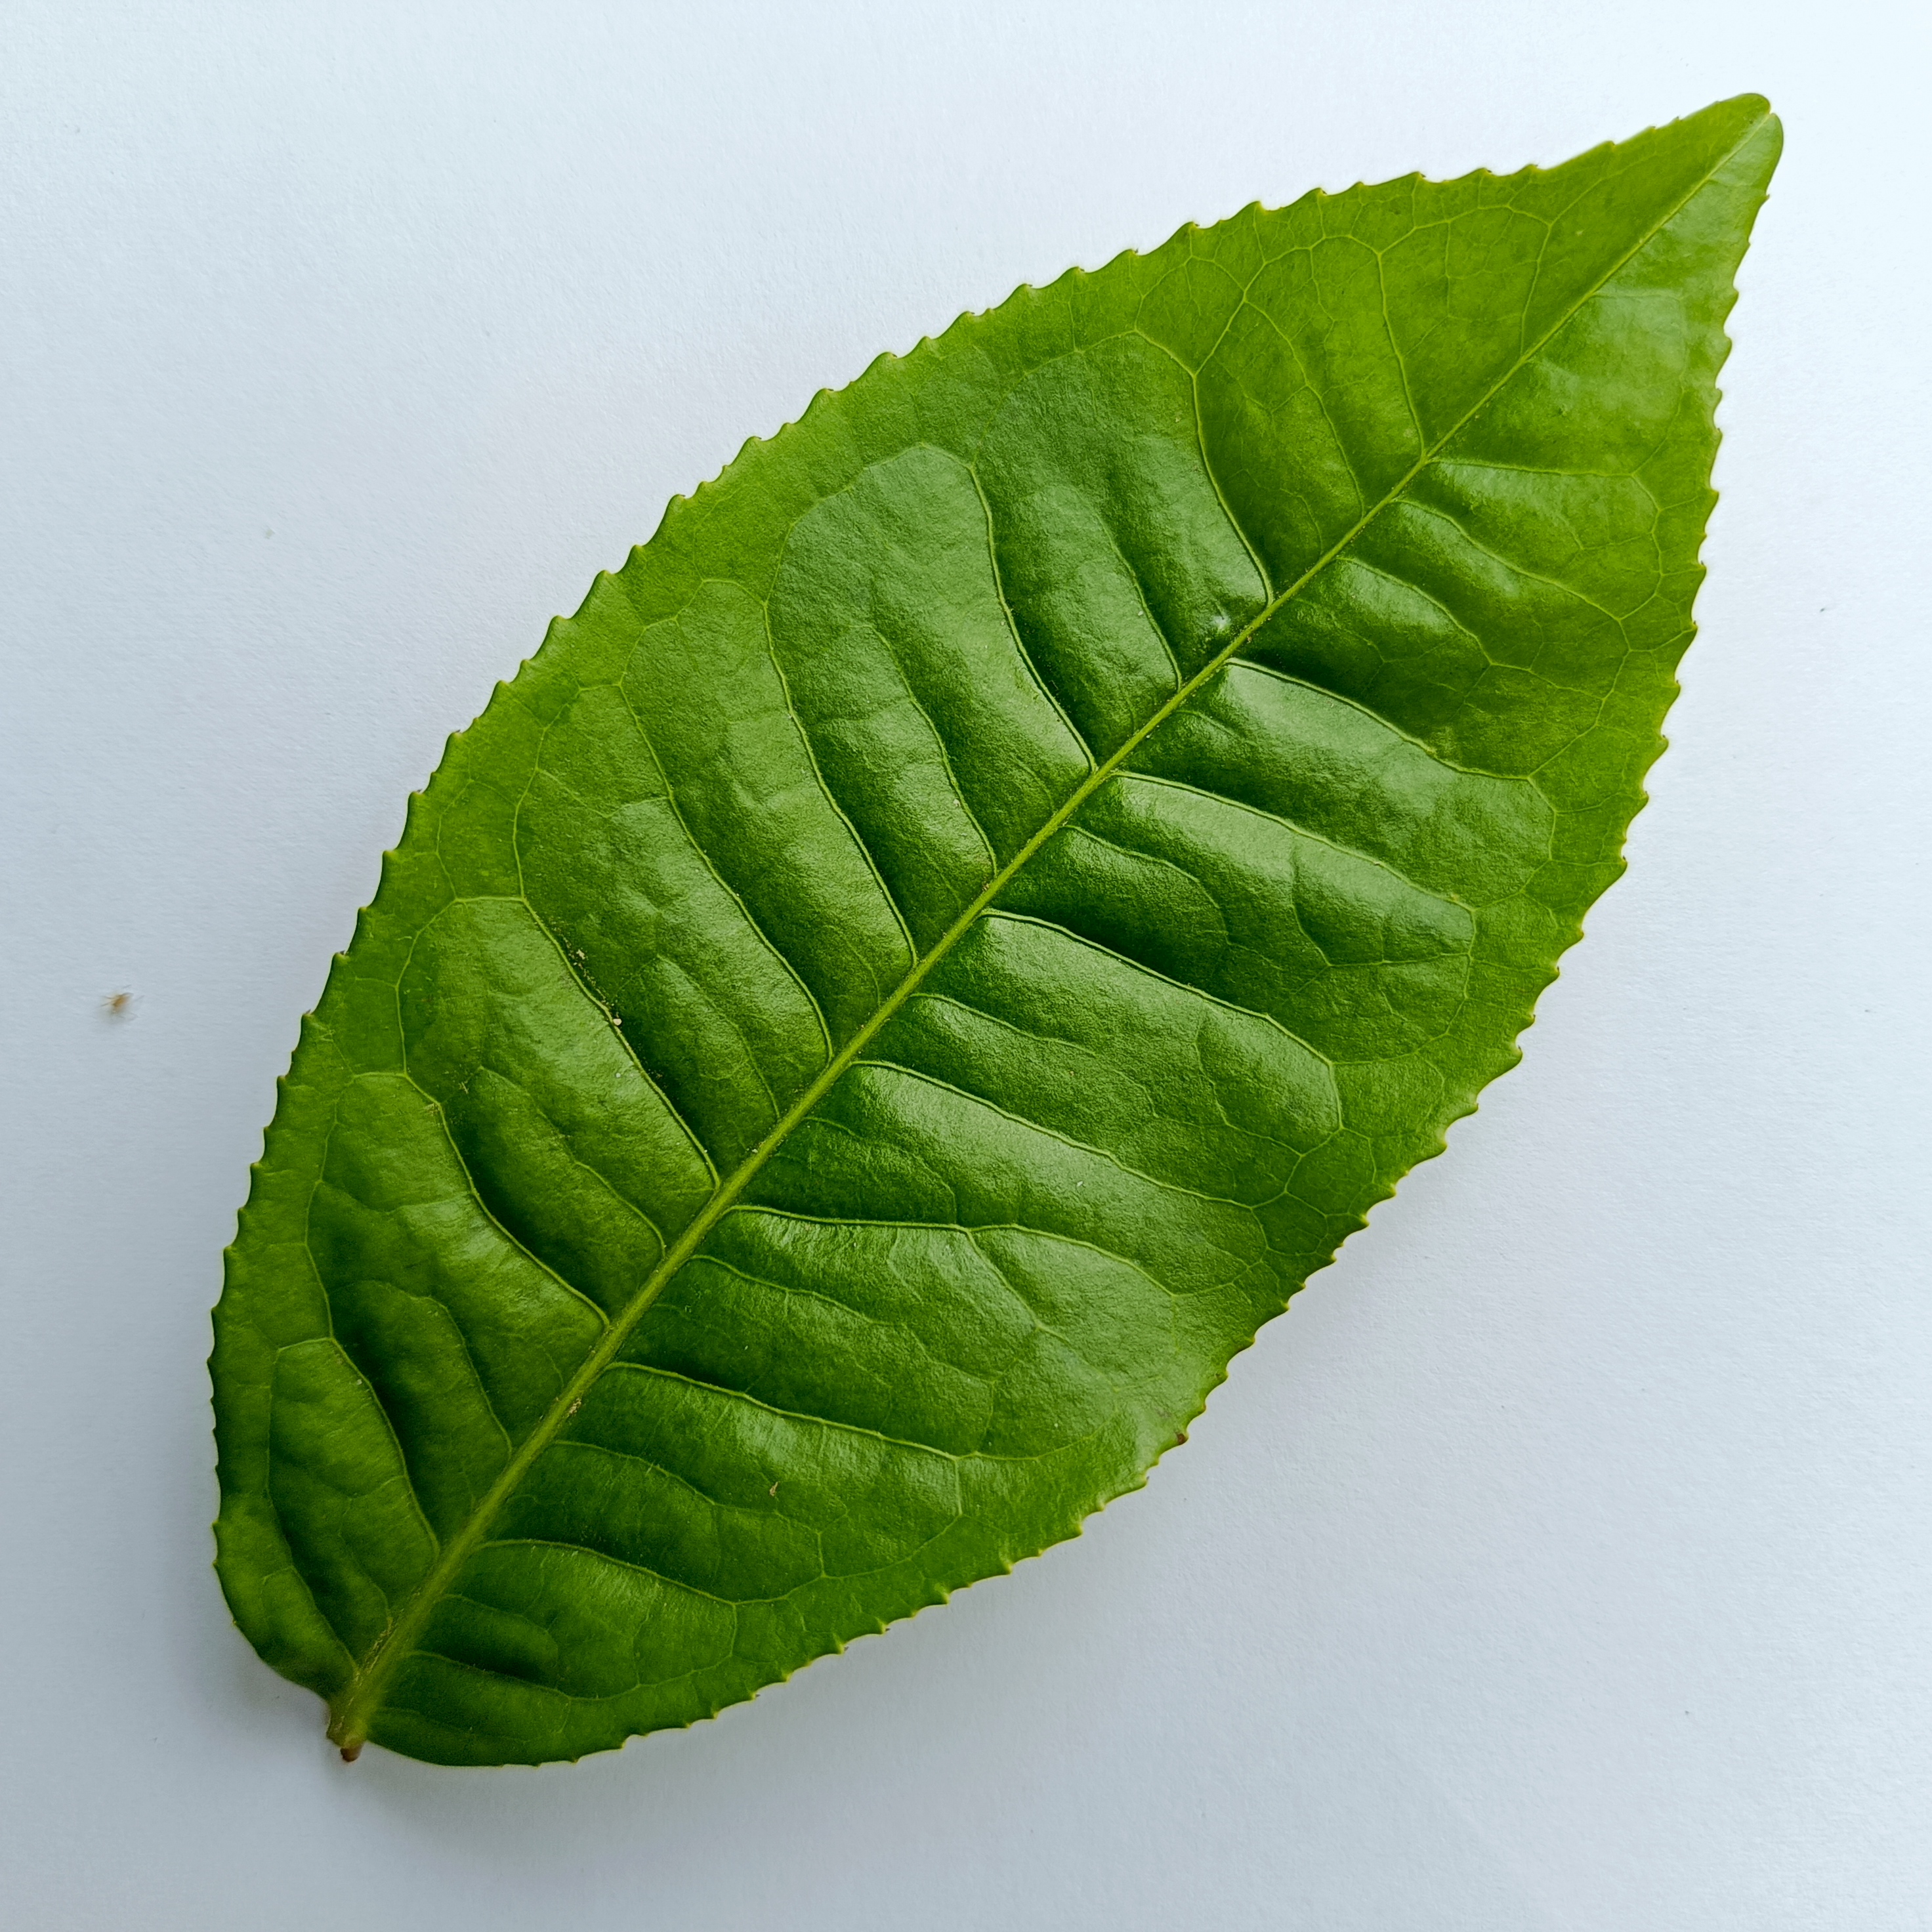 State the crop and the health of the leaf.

tea, healthy
